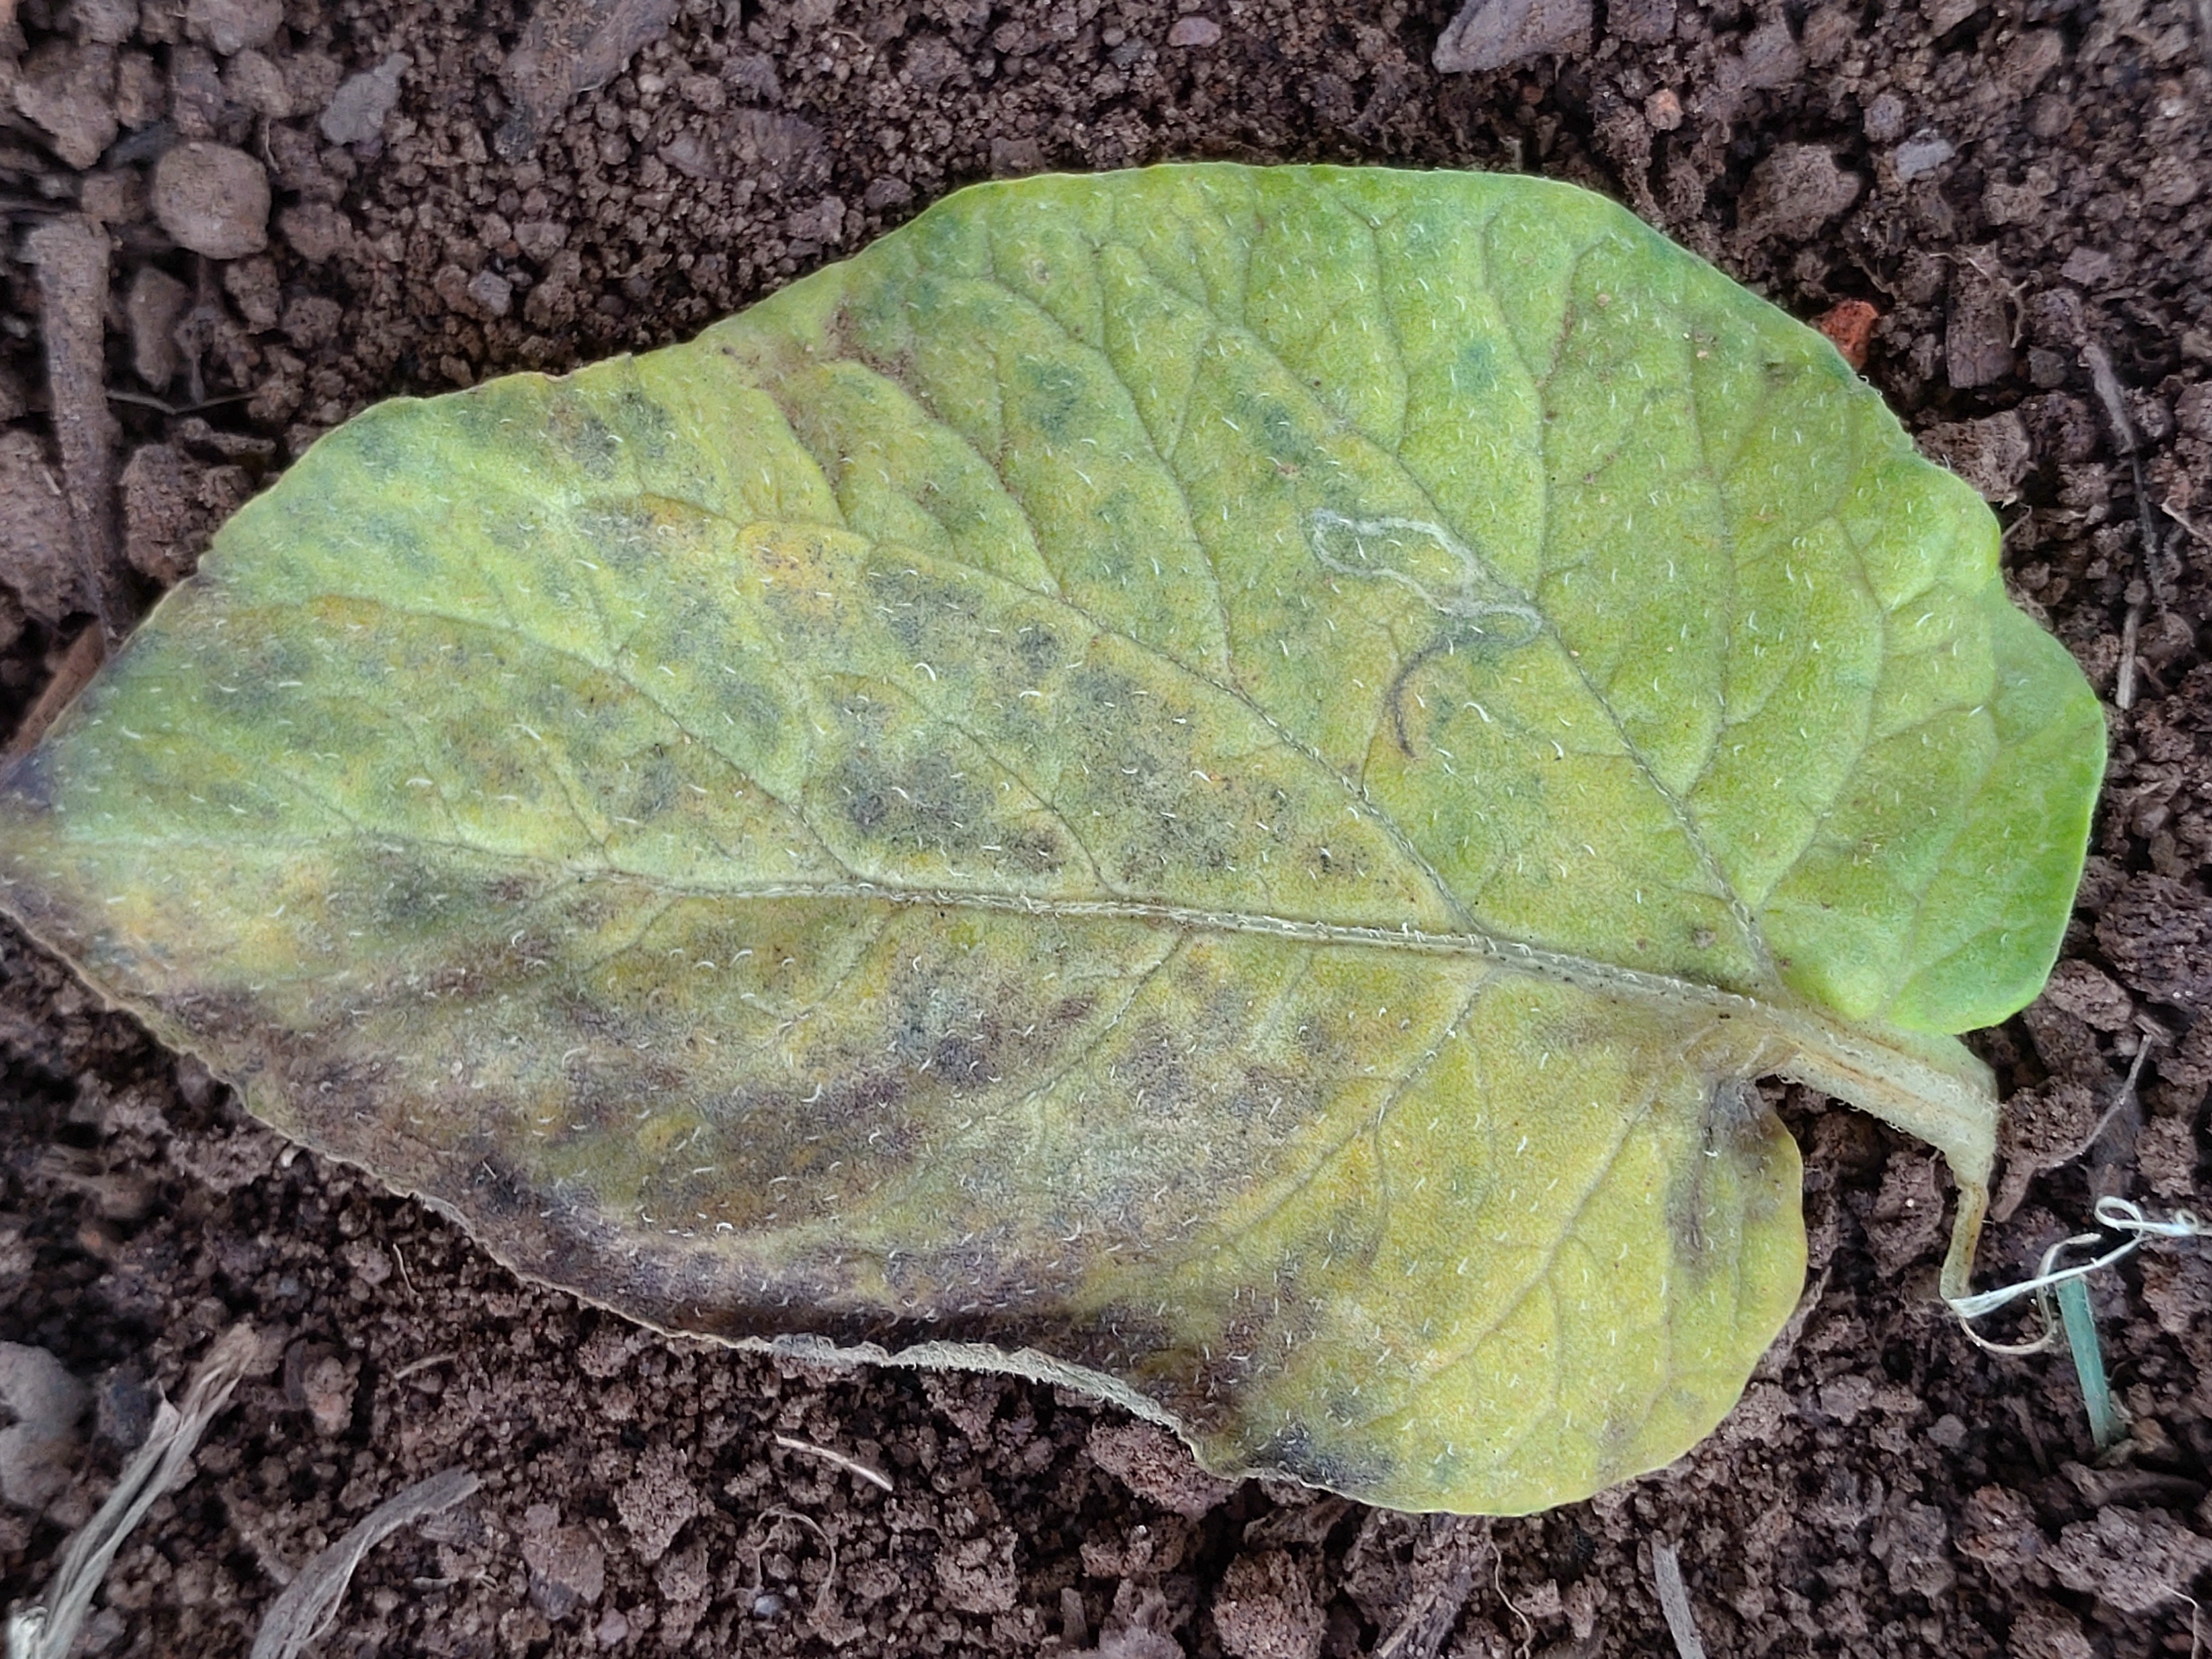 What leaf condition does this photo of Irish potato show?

late blight
